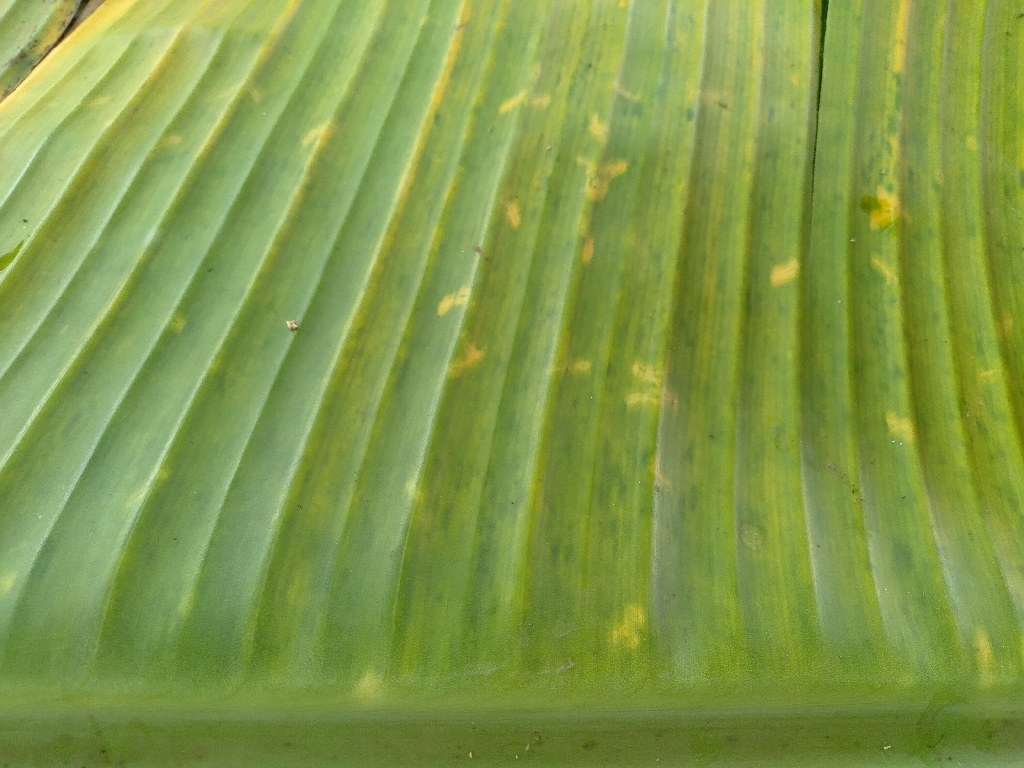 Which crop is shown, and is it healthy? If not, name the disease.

banana, fusarium wilt race 1
